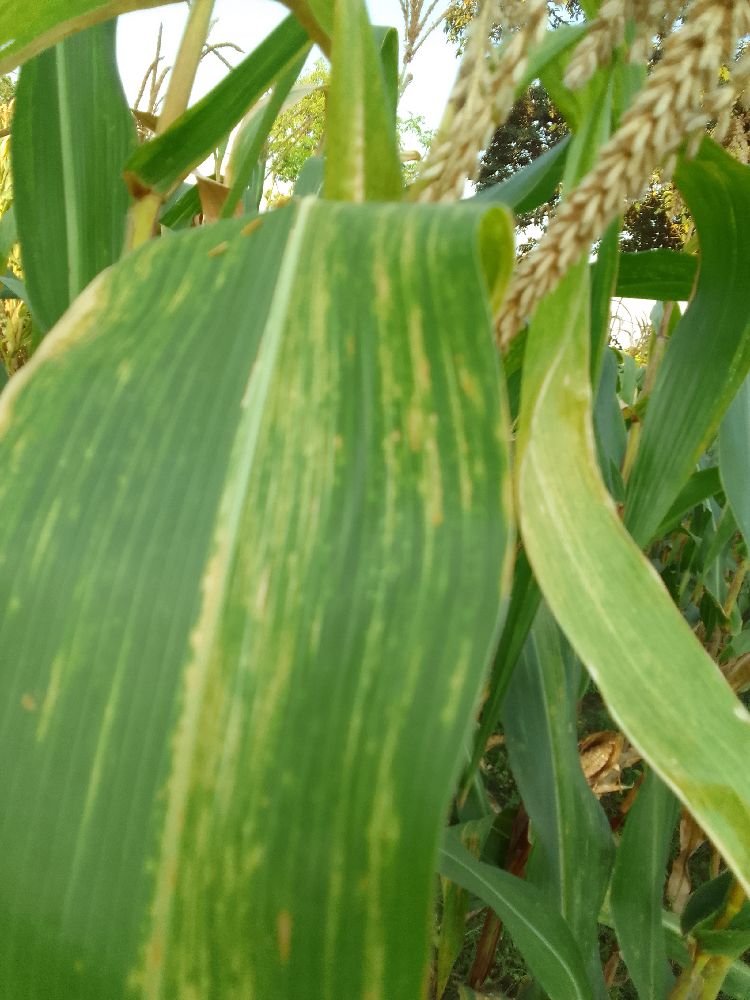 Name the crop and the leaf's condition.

maize, maize lethal necrosis
